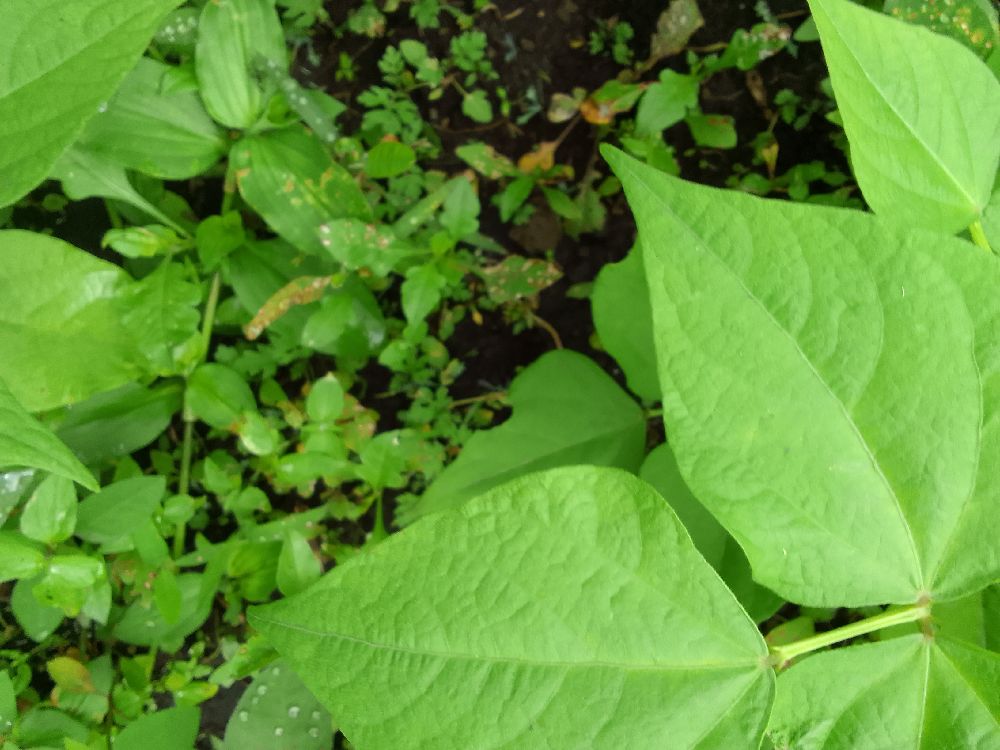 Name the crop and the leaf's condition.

common bean, healthy
